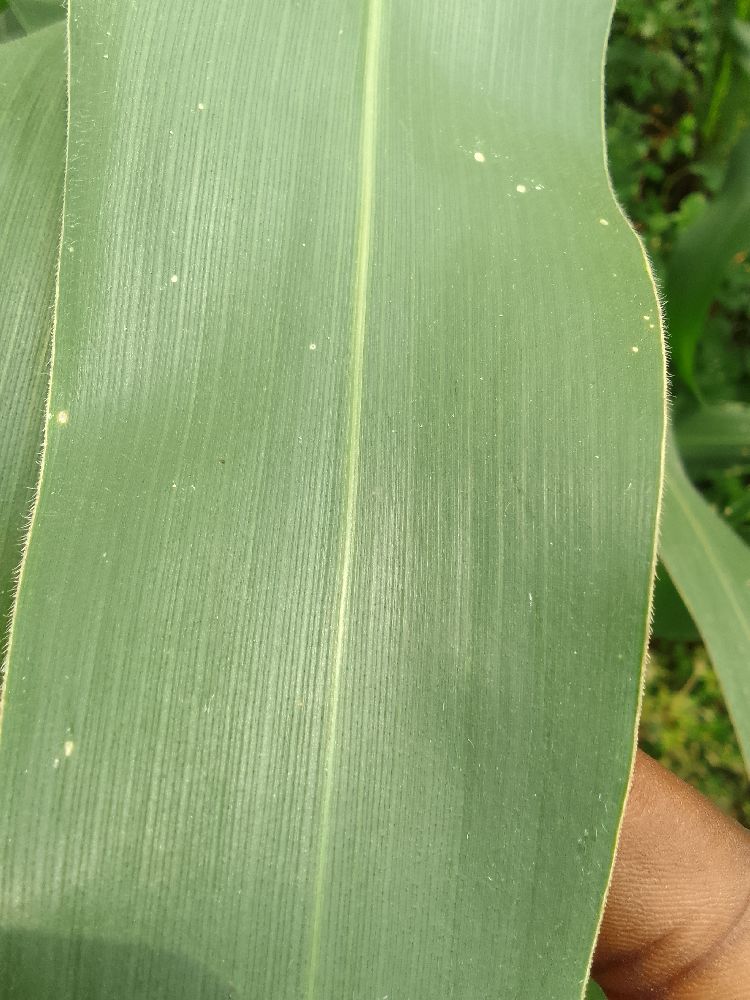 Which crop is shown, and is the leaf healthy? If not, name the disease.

maize, healthy
